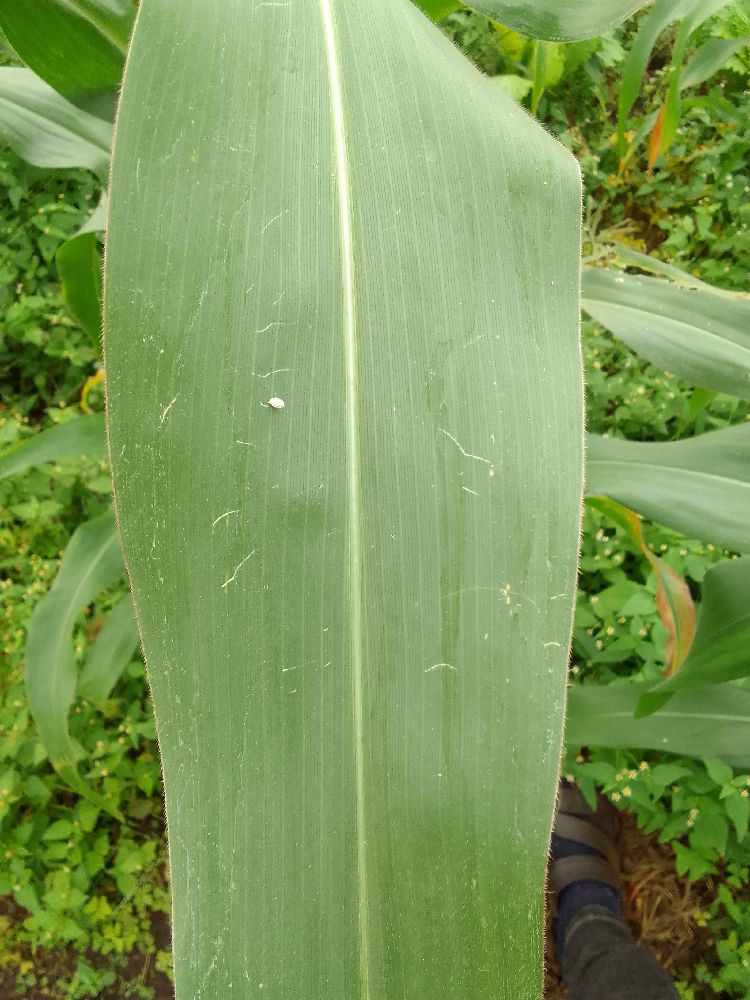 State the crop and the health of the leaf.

maize, healthy
